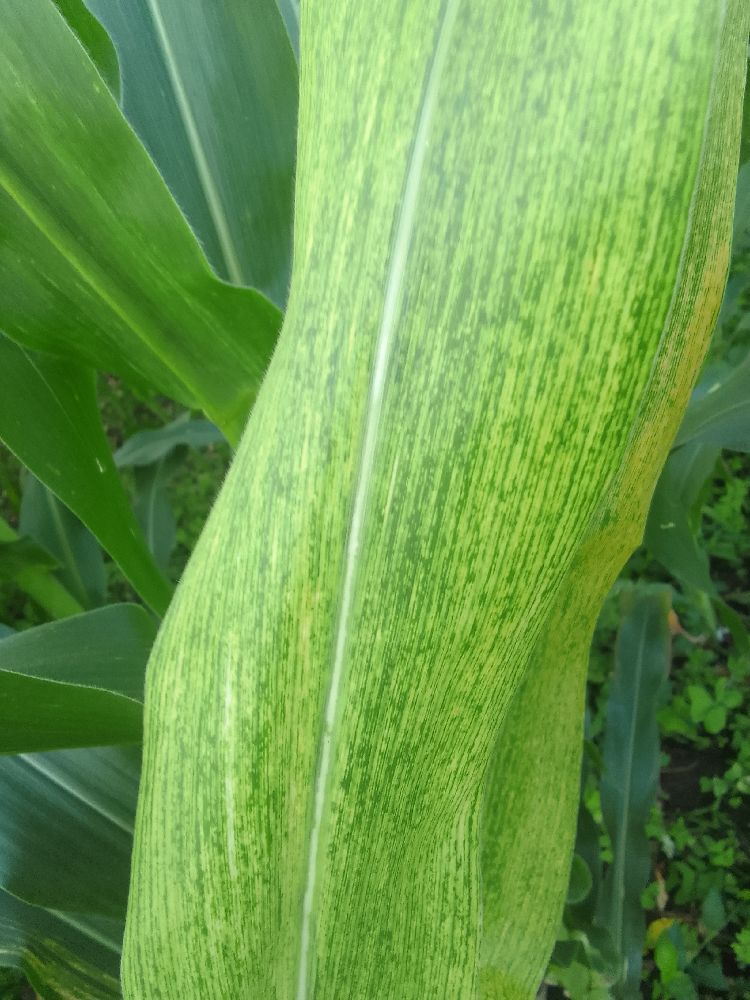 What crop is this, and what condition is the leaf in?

maize, maize lethal necrosis
